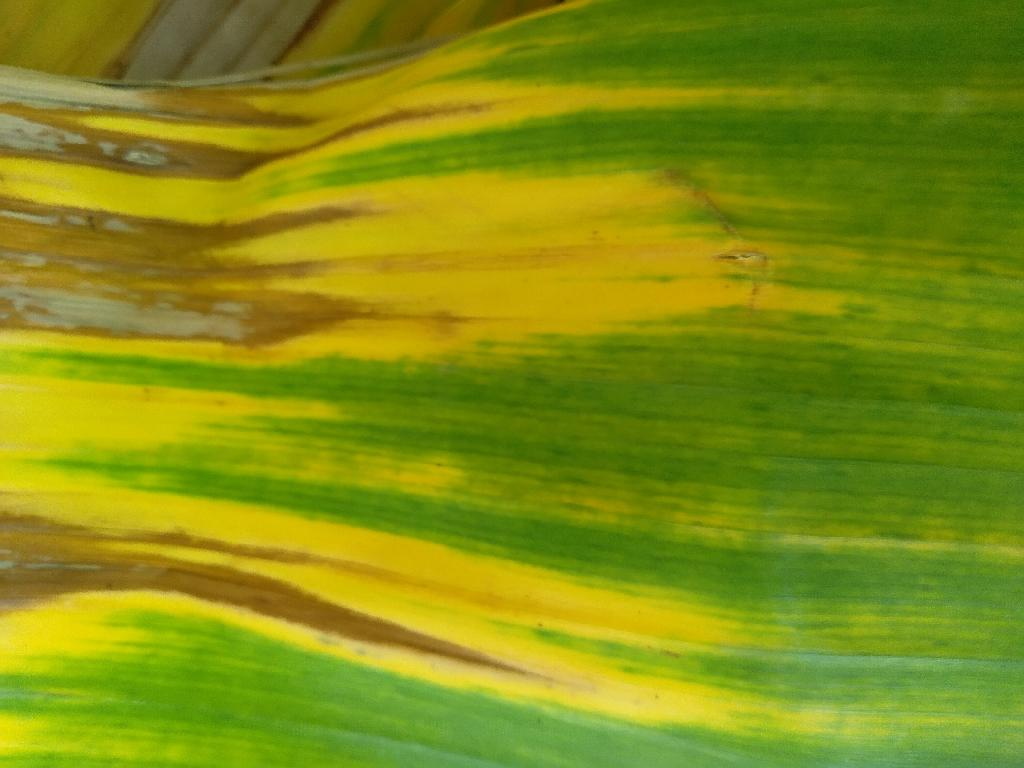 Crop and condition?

banana, fusarium wilt race 1
